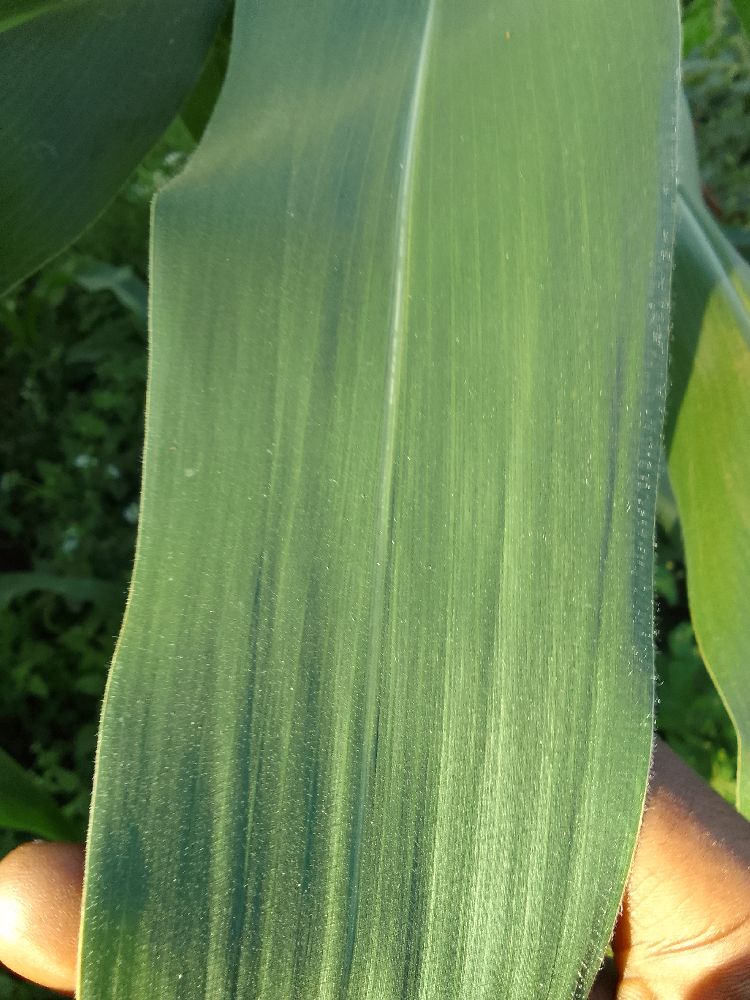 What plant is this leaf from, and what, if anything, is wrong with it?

maize, healthy
